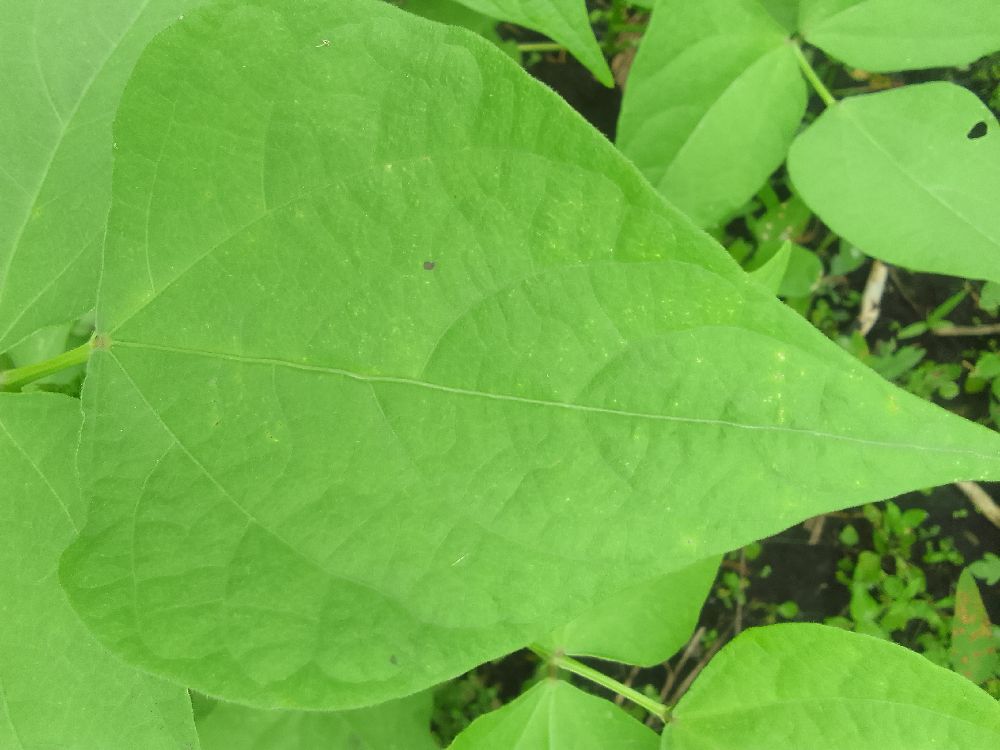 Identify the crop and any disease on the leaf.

common bean, healthy
